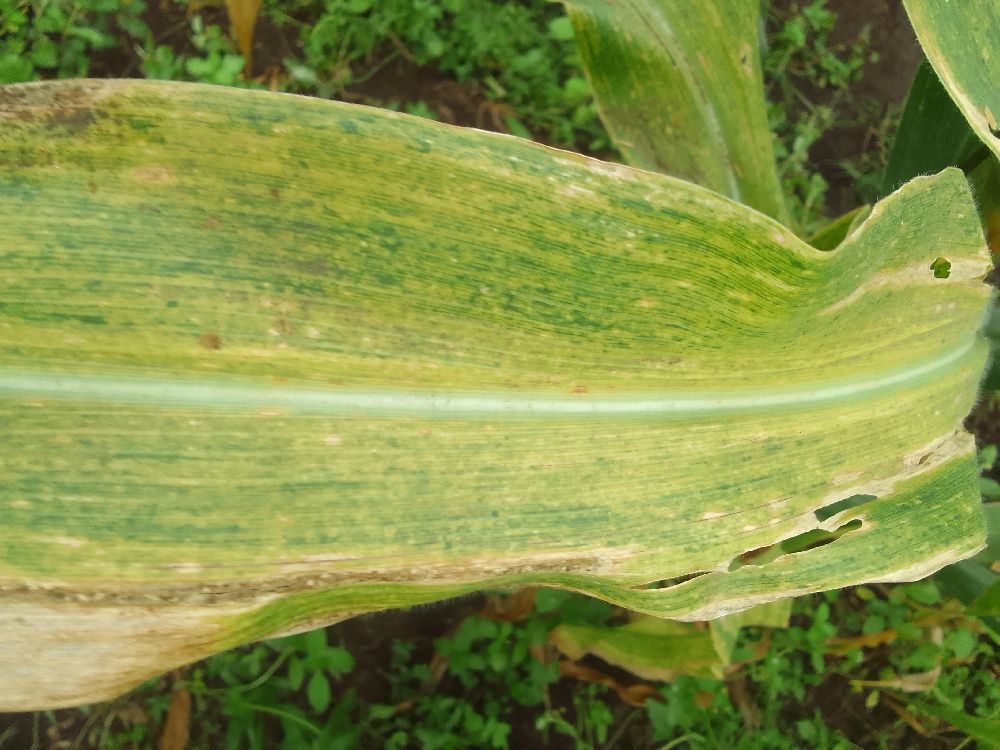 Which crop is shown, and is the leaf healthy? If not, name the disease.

maize, maize lethal necrosis
